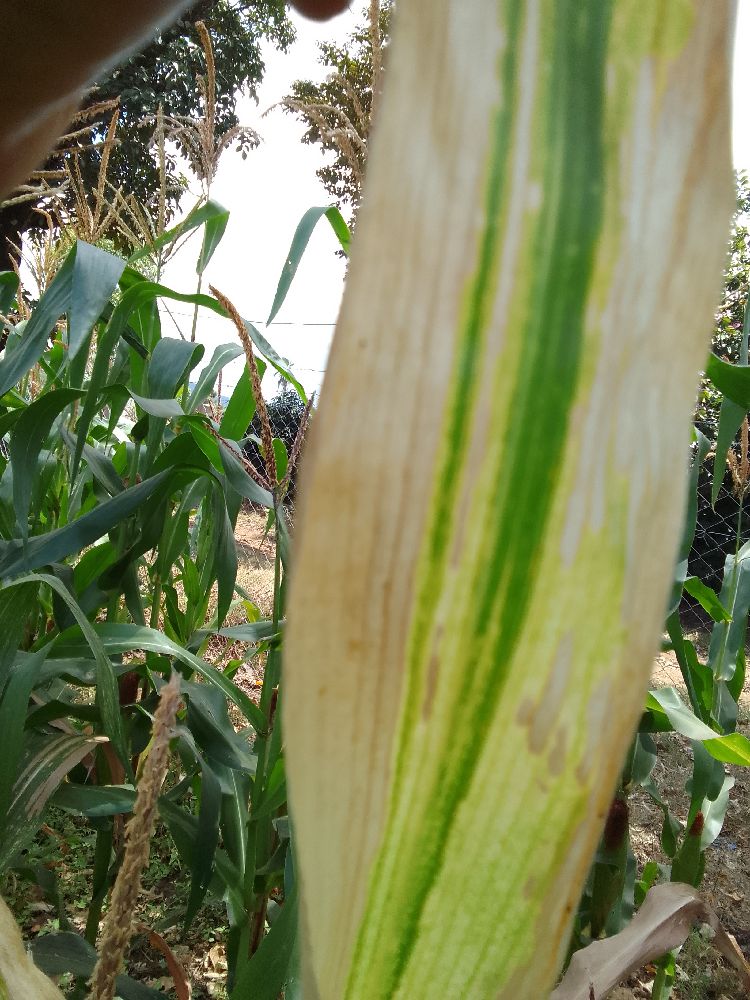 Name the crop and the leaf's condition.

maize, maize lethal necrosis
